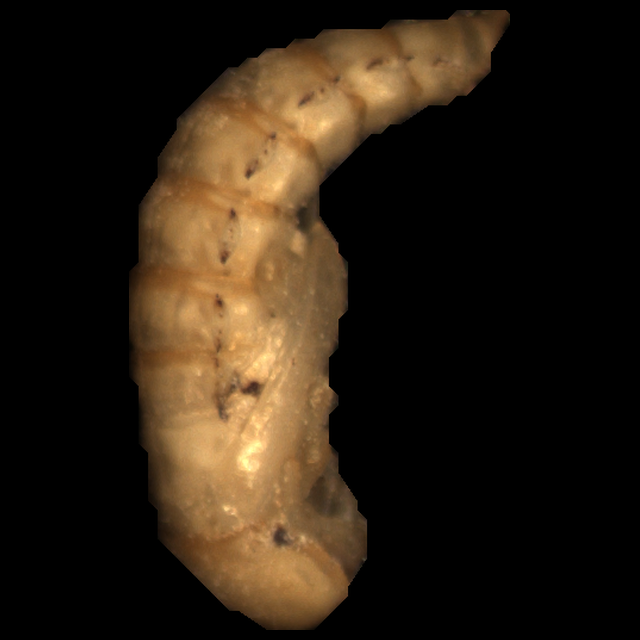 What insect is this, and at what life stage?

mealworm pupa
